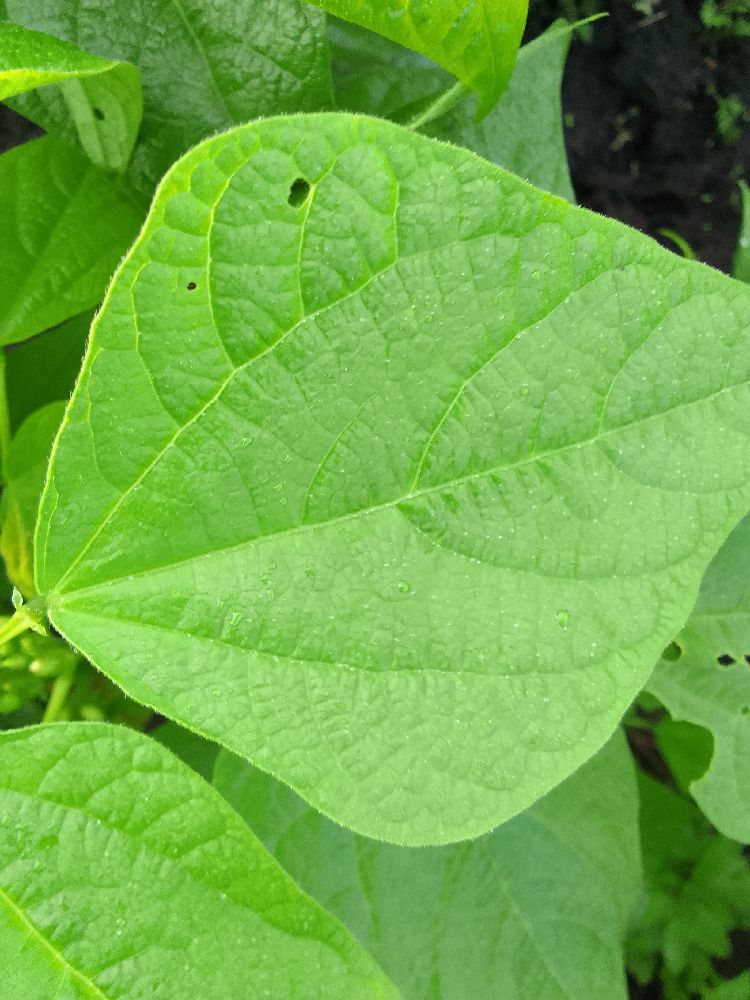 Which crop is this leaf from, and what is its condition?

common bean, healthy
